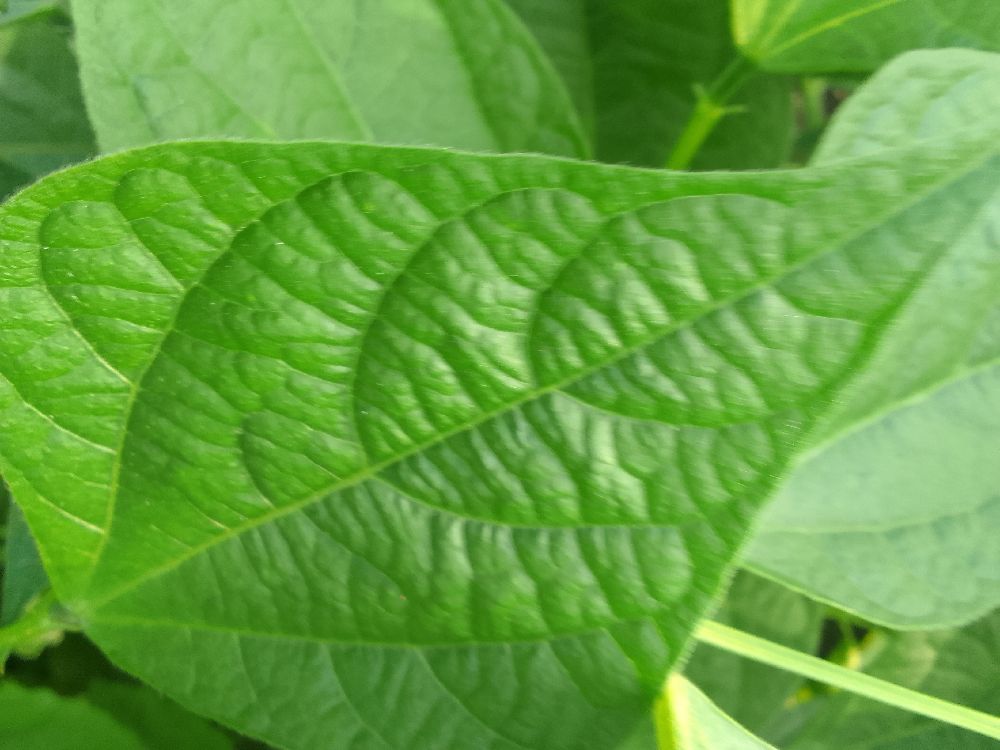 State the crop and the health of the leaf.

common bean, healthy
